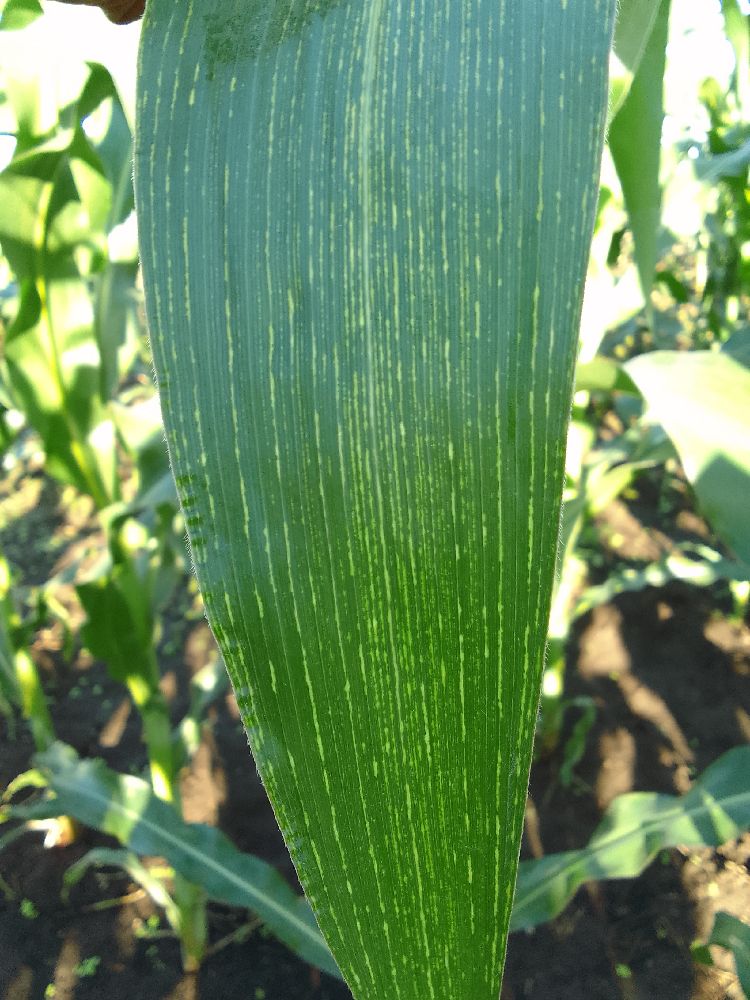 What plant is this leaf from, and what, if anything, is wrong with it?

maize, maize streak virus
